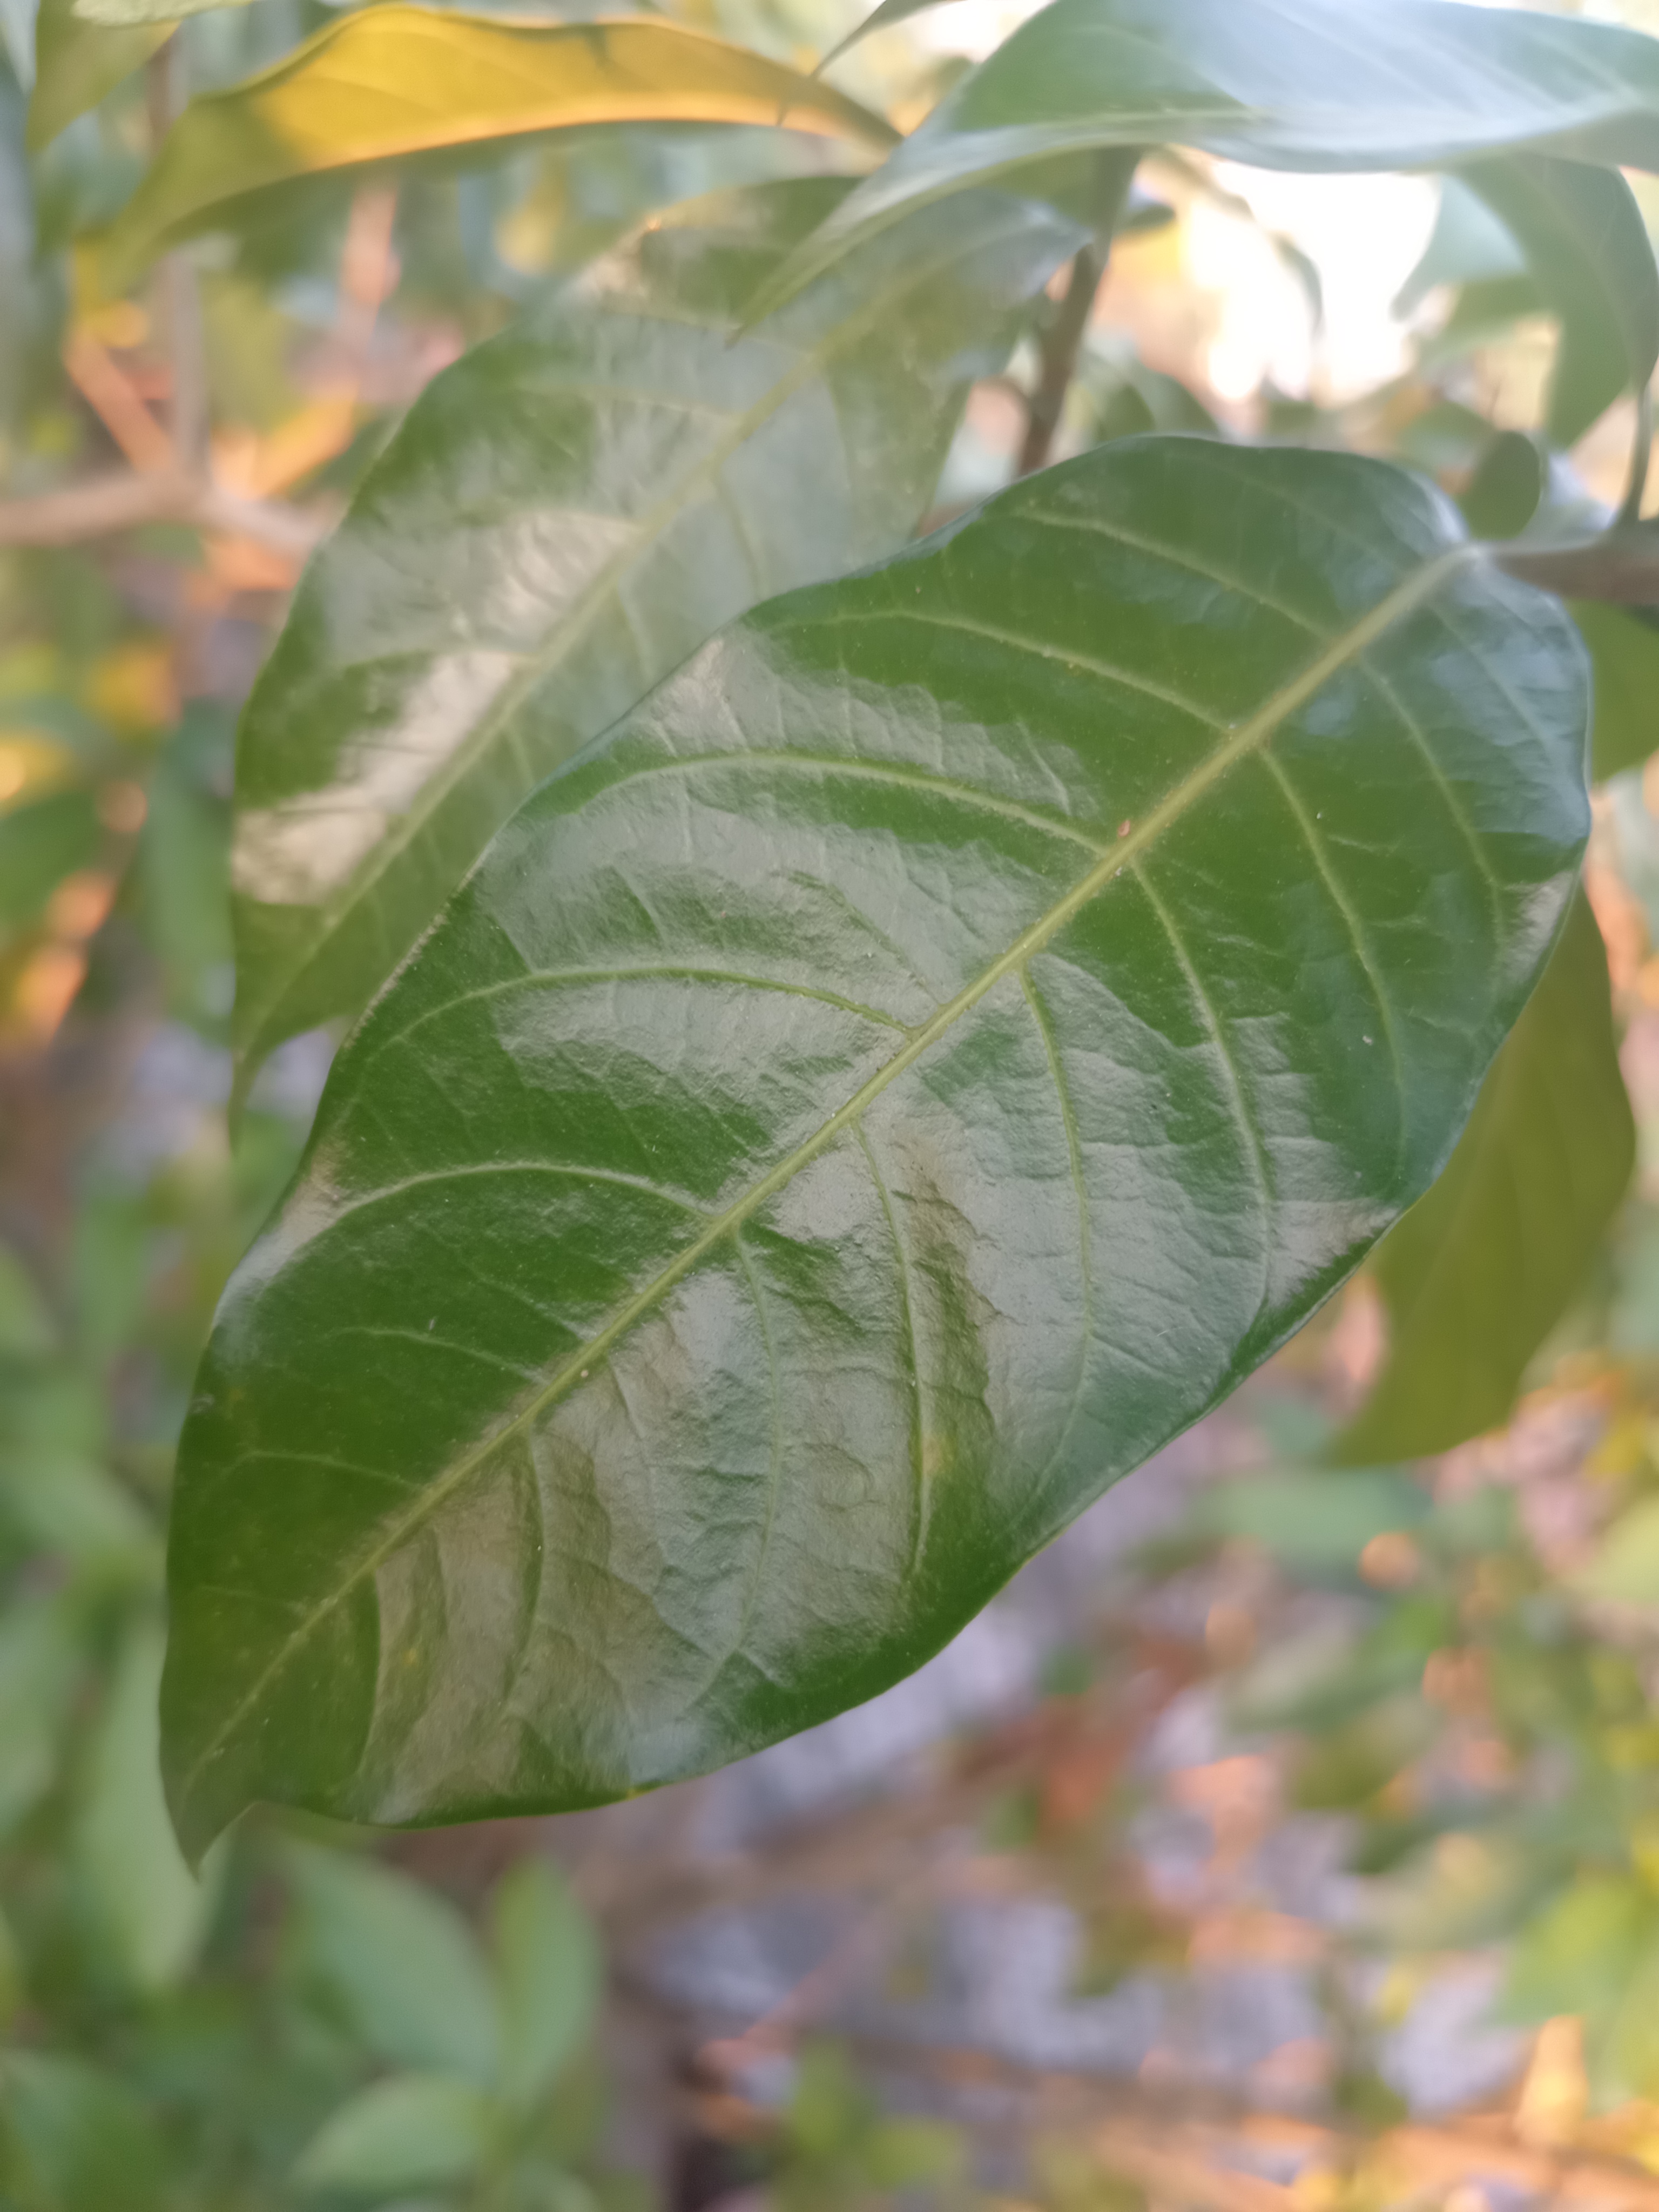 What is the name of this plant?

togor
